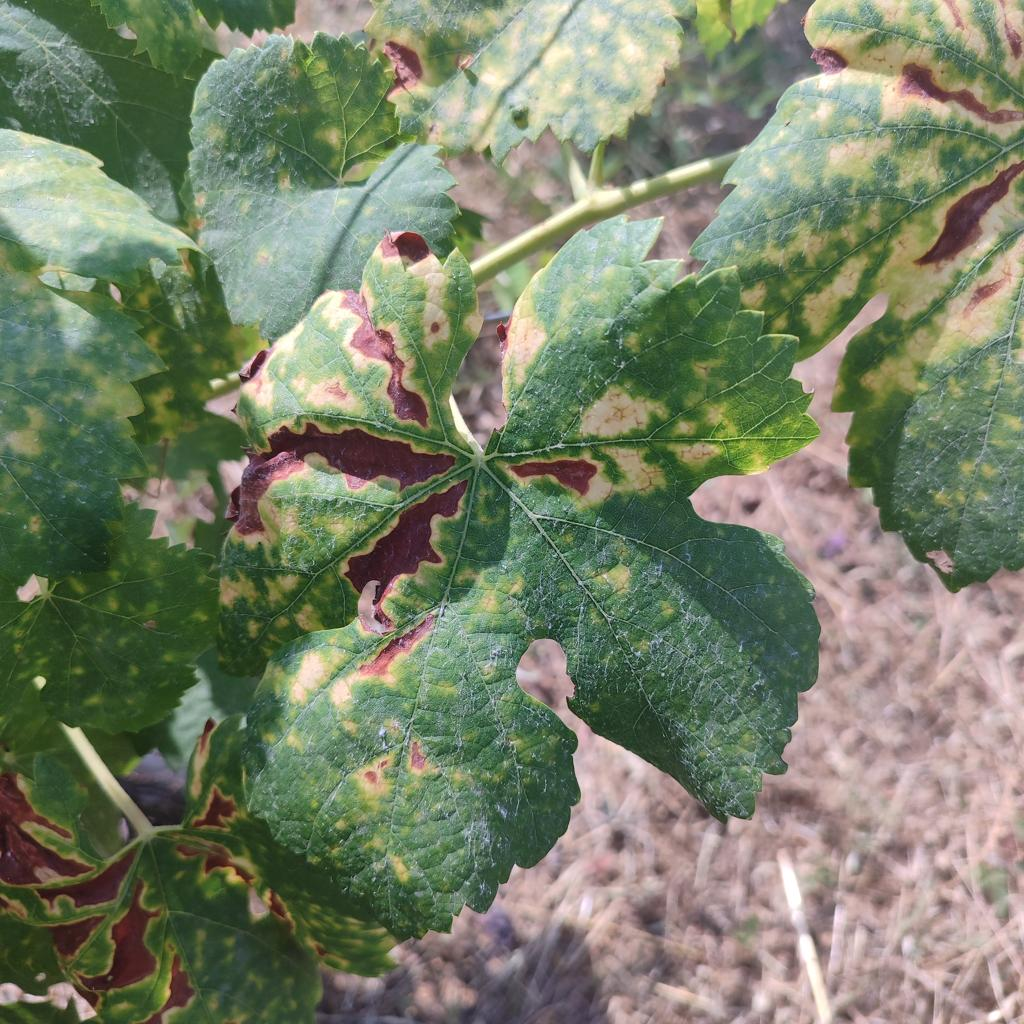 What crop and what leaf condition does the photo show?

grapevine, esca complex
